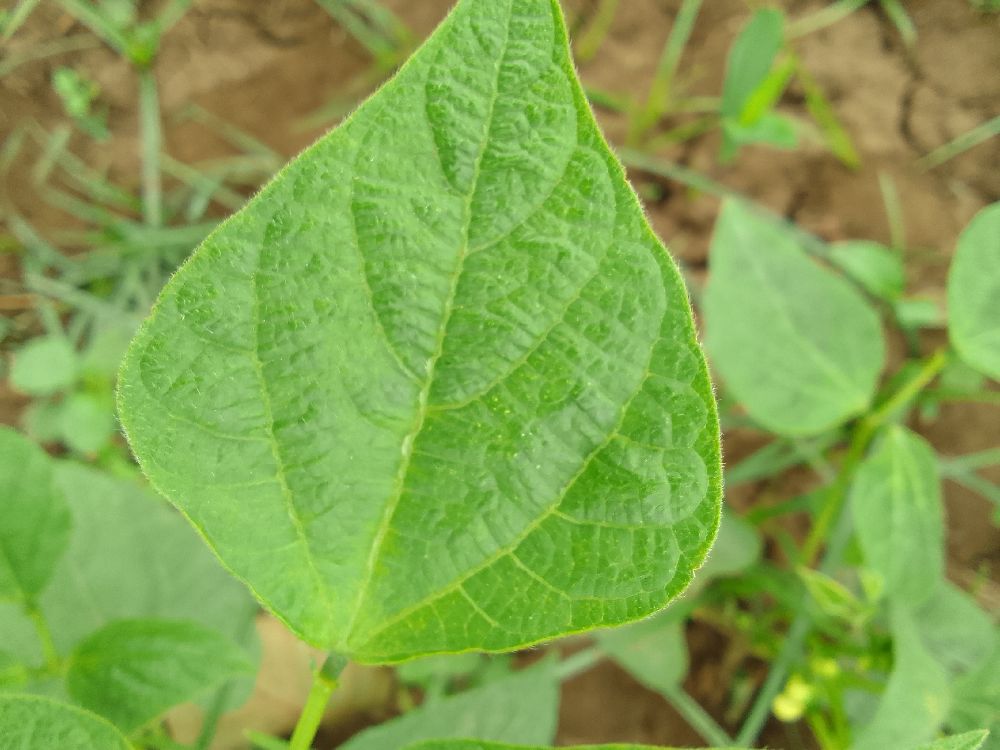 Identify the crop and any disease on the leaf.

common bean, healthy
